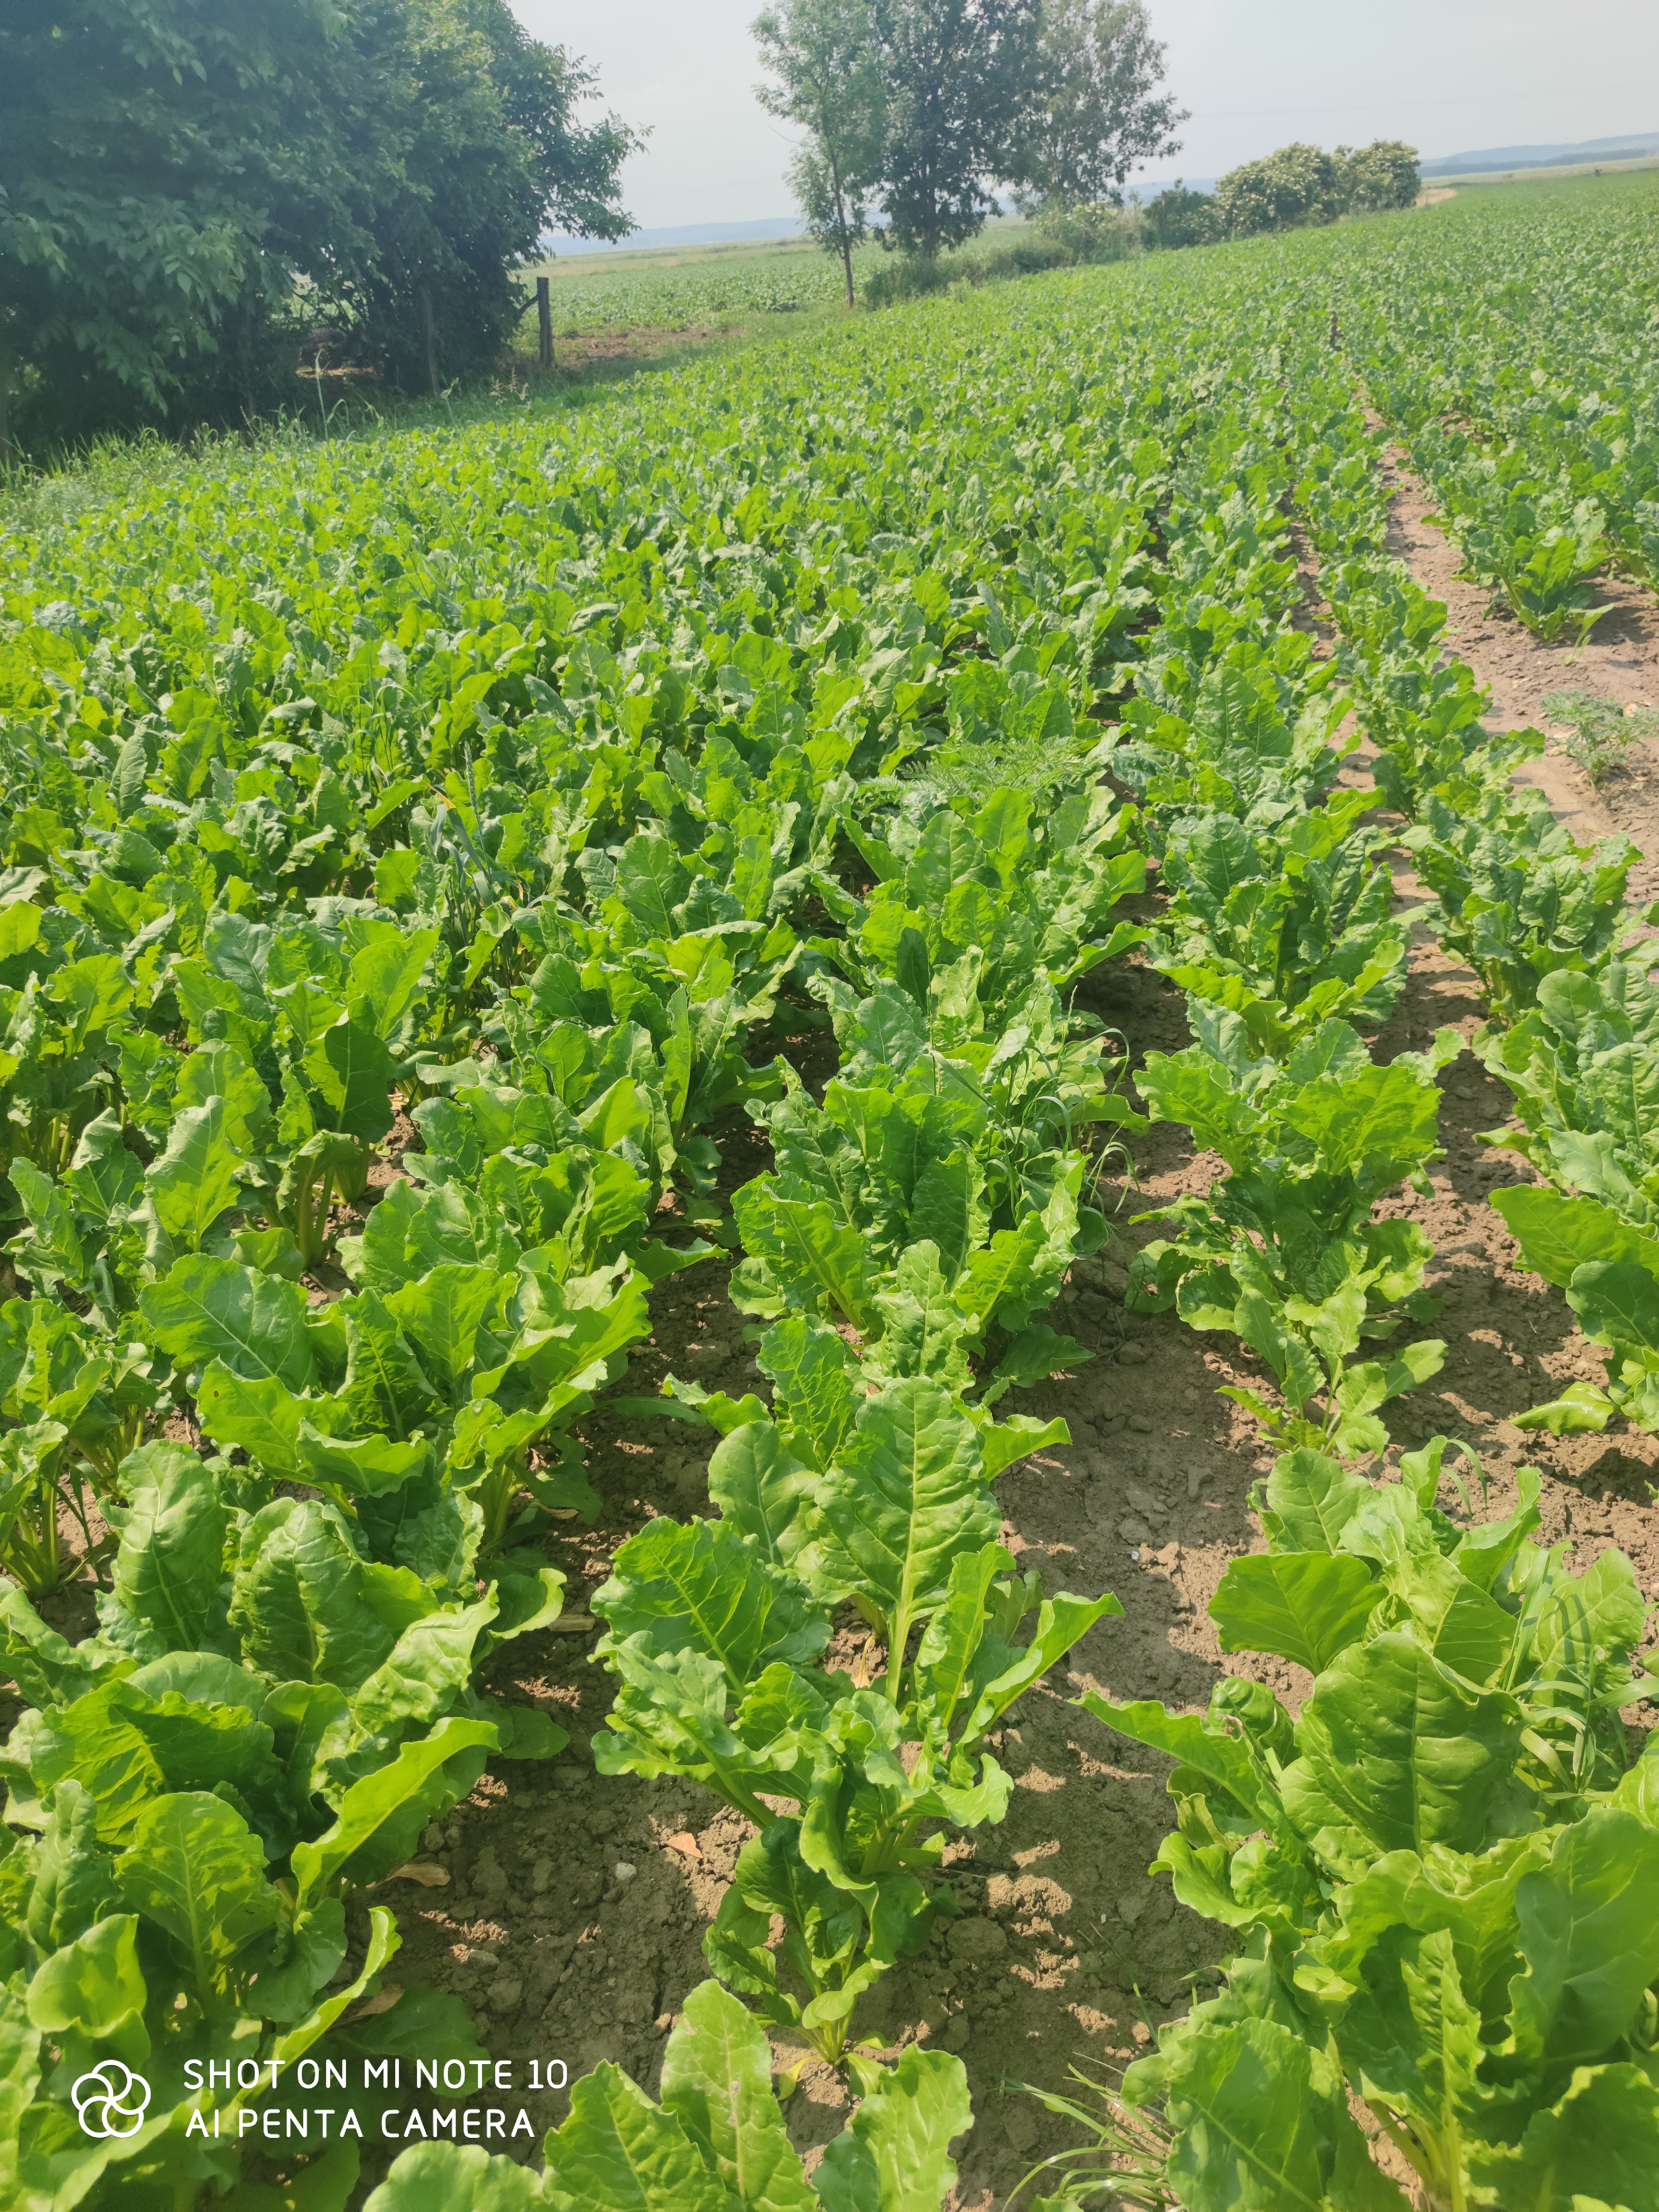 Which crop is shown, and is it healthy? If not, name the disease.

beet, unaffected
